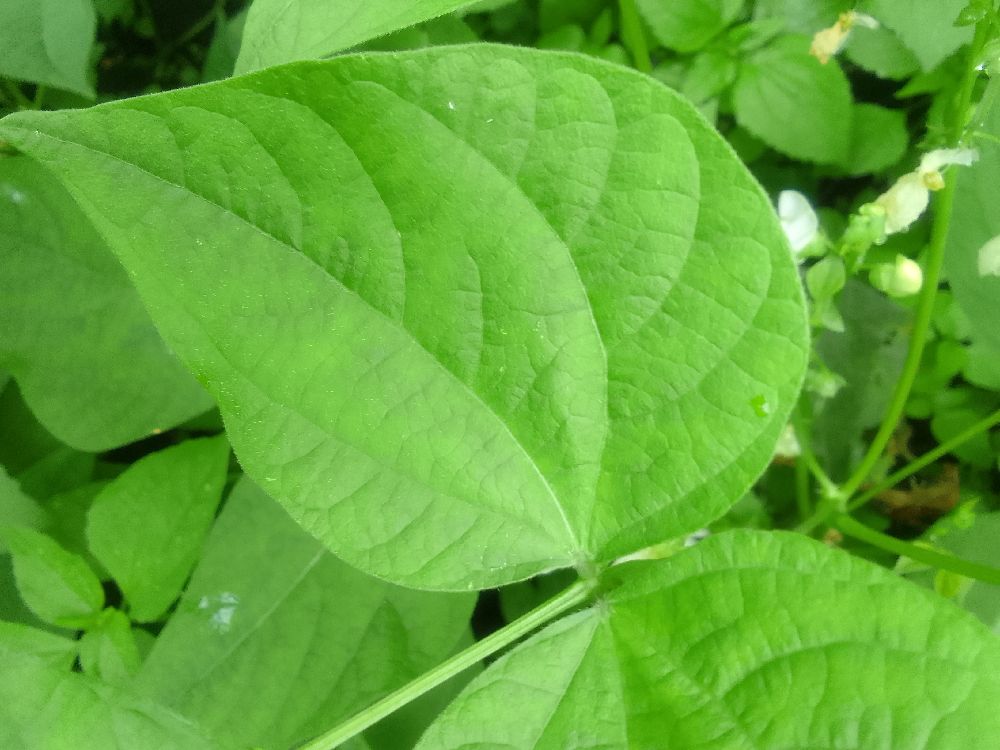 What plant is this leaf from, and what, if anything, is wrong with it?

common bean, healthy
